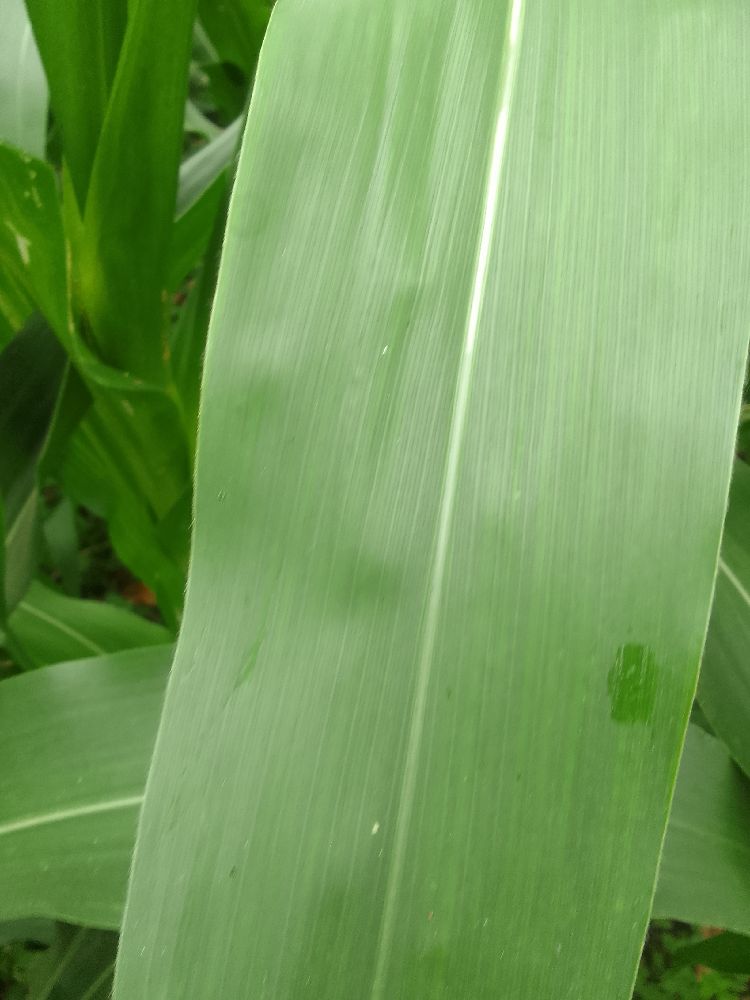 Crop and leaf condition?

maize, healthy
